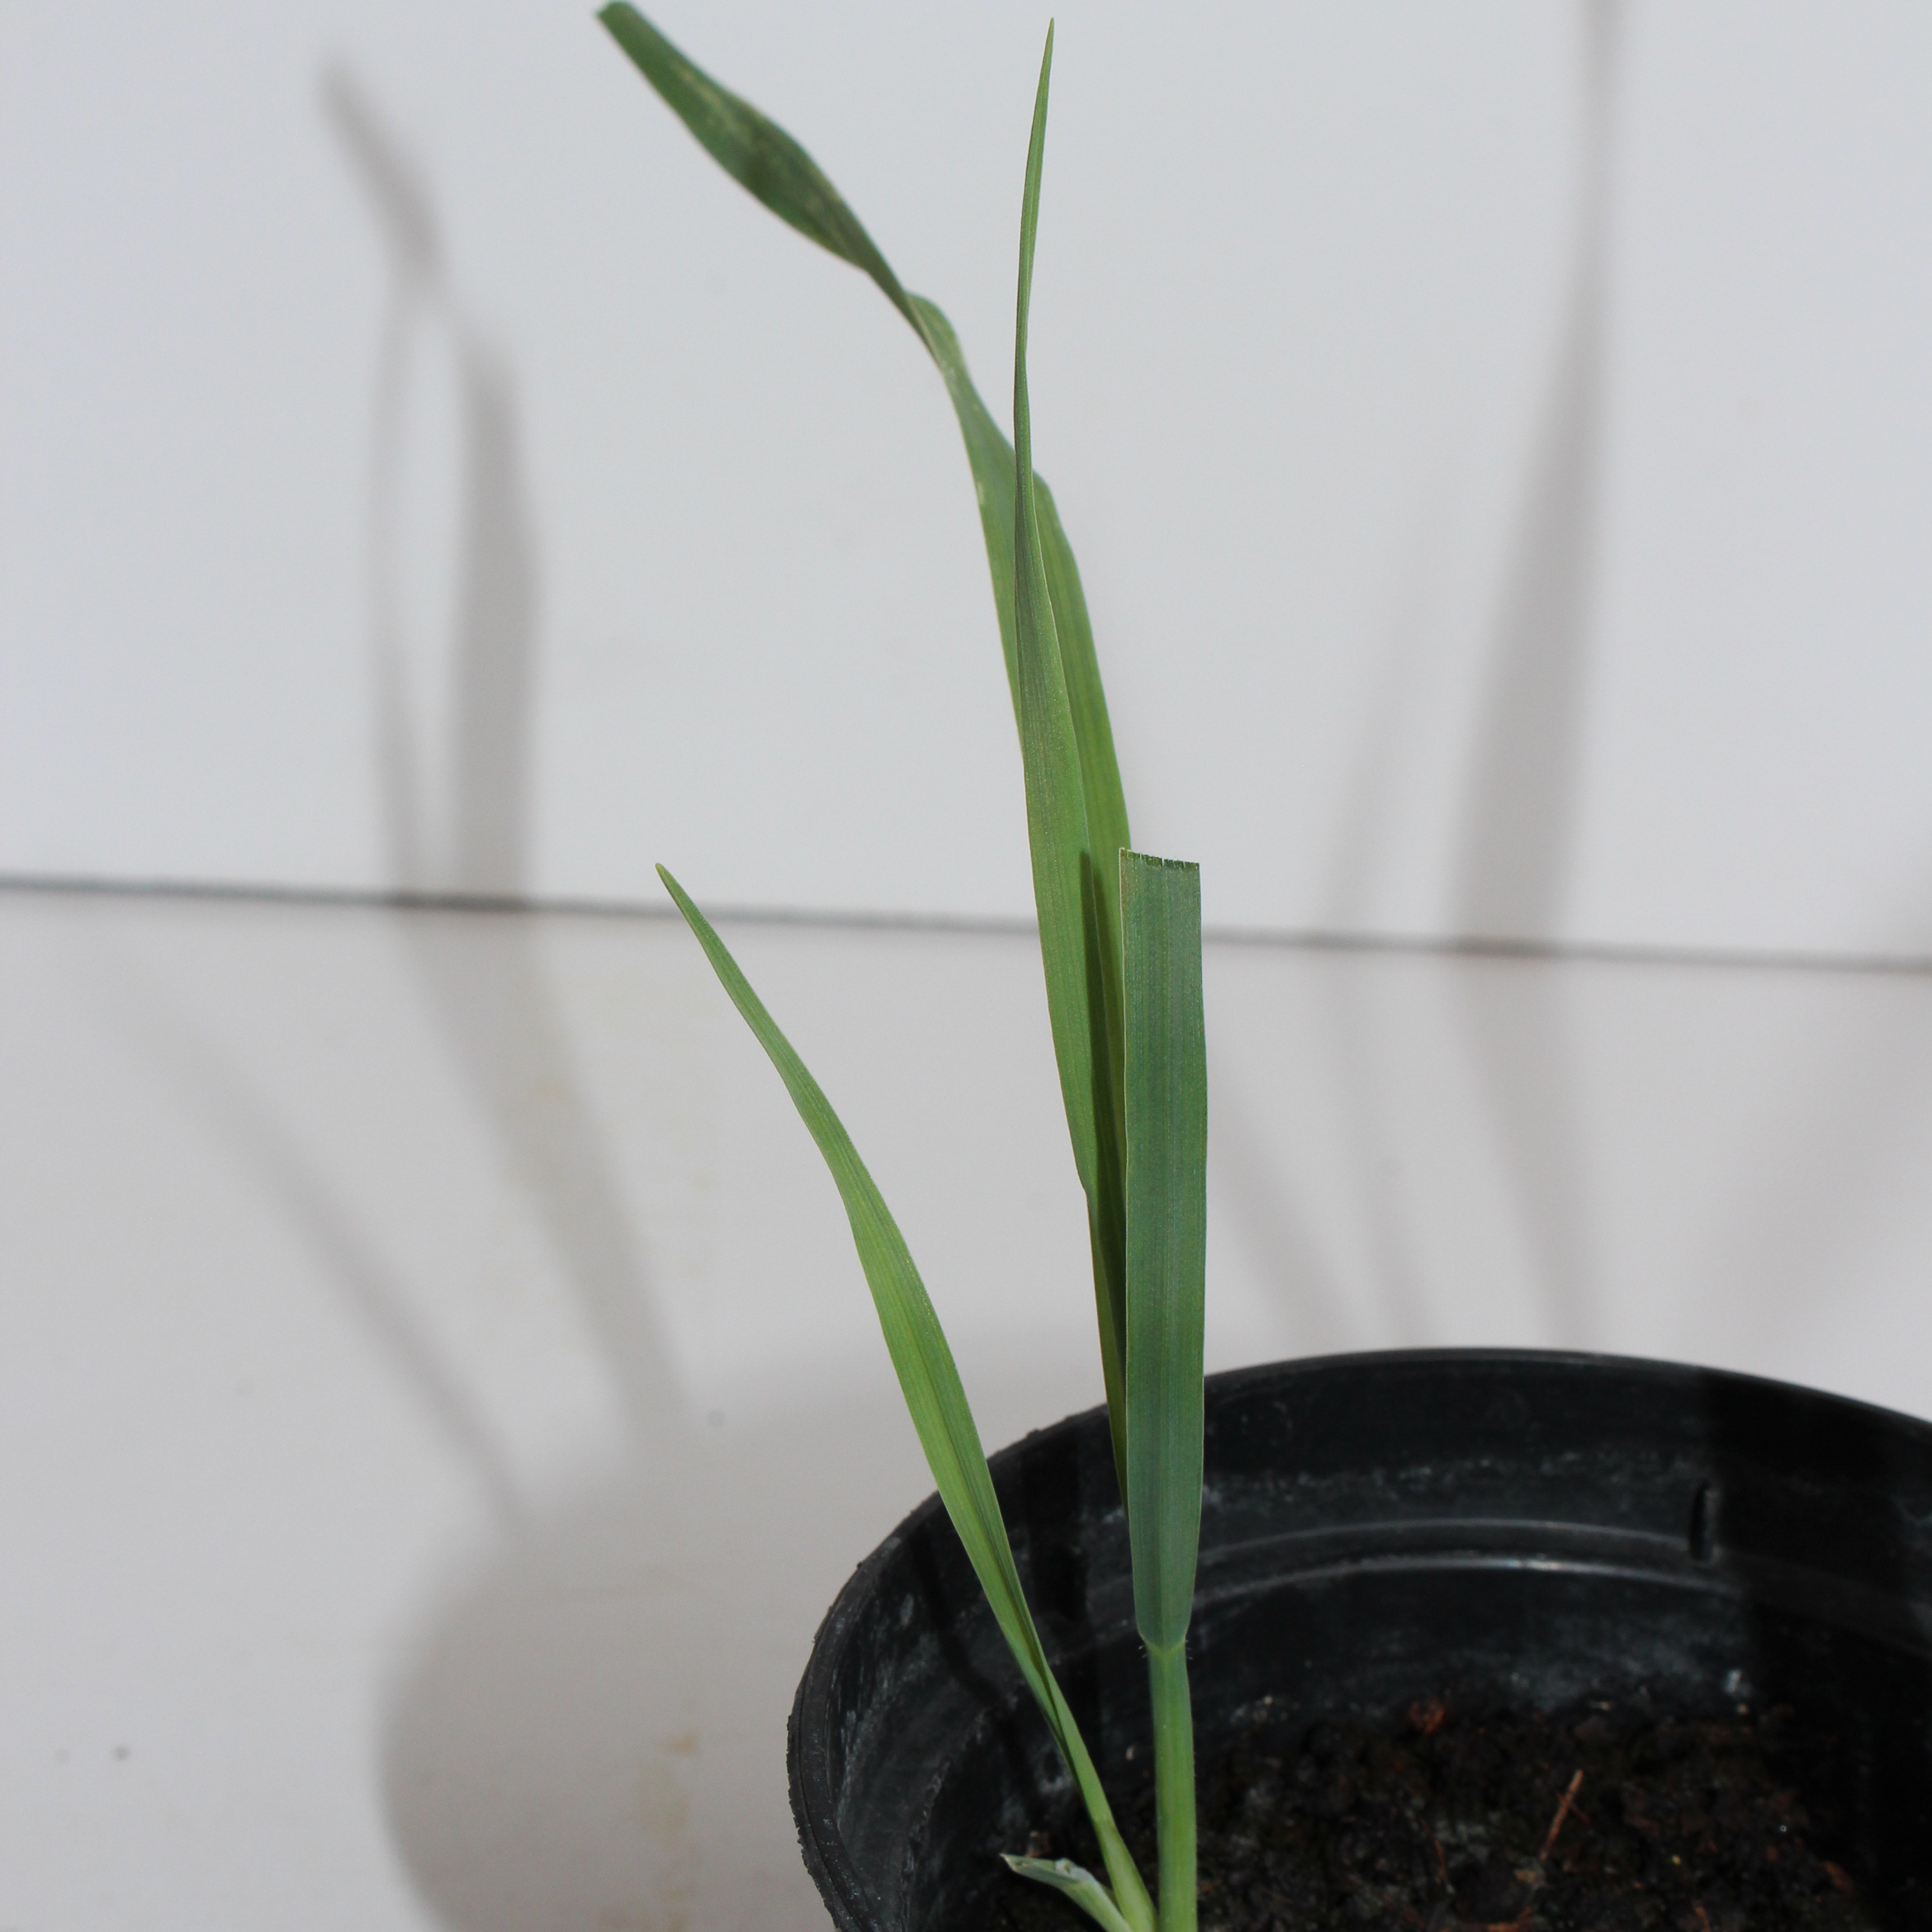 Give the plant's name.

Avena sterilis
